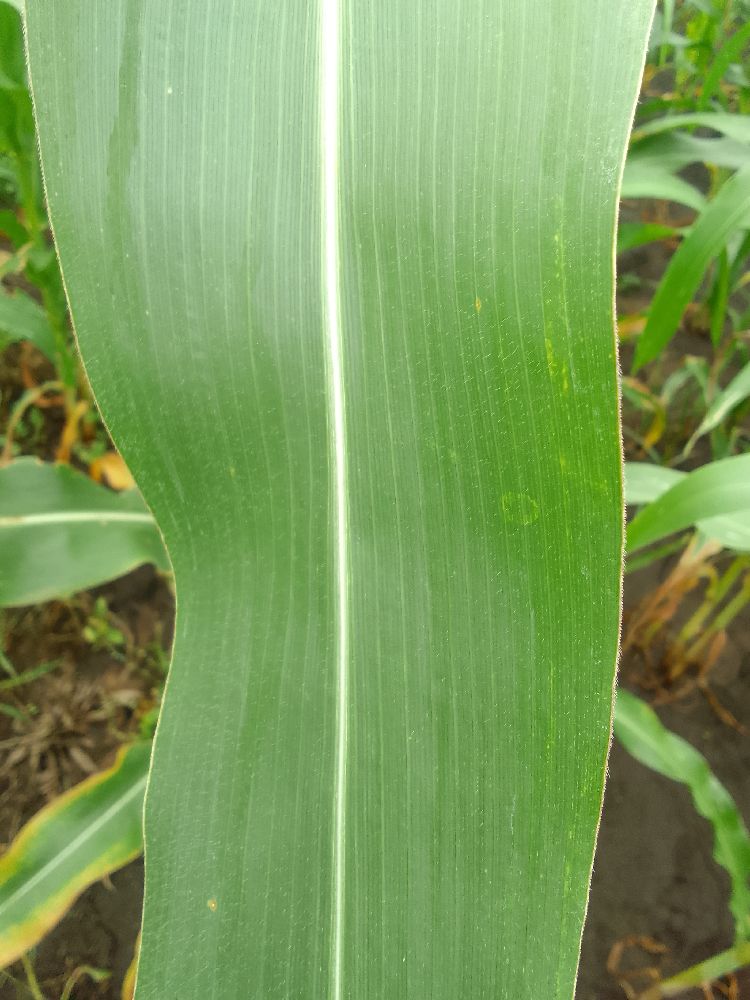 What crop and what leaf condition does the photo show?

maize, healthy
